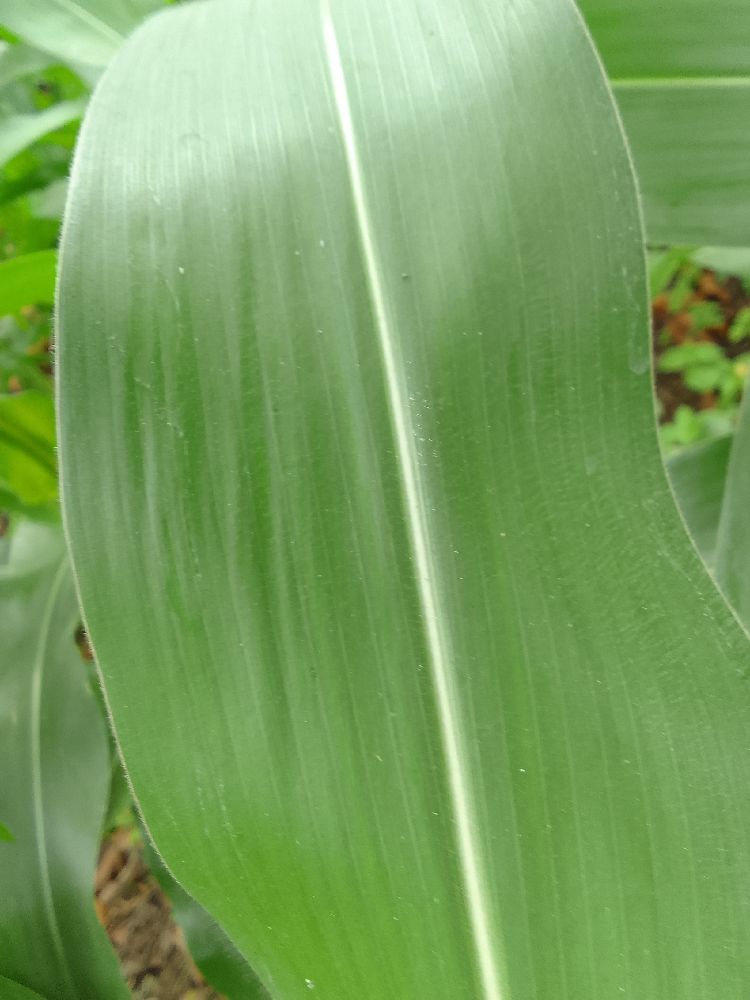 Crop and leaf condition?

maize, healthy
